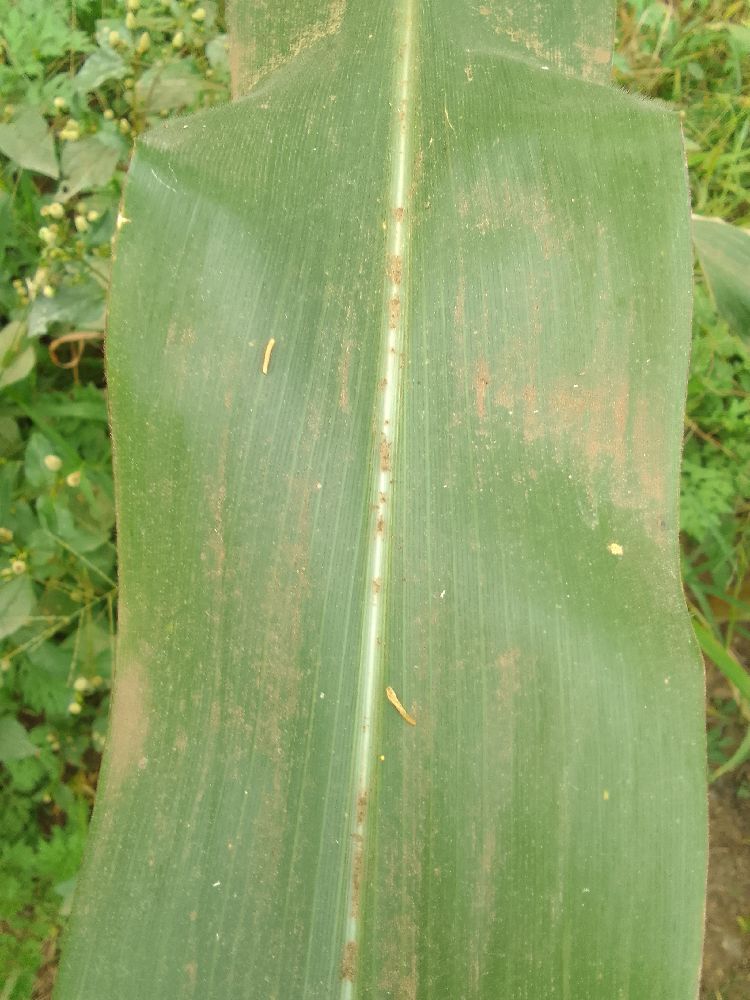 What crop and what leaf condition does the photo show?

maize, healthy
